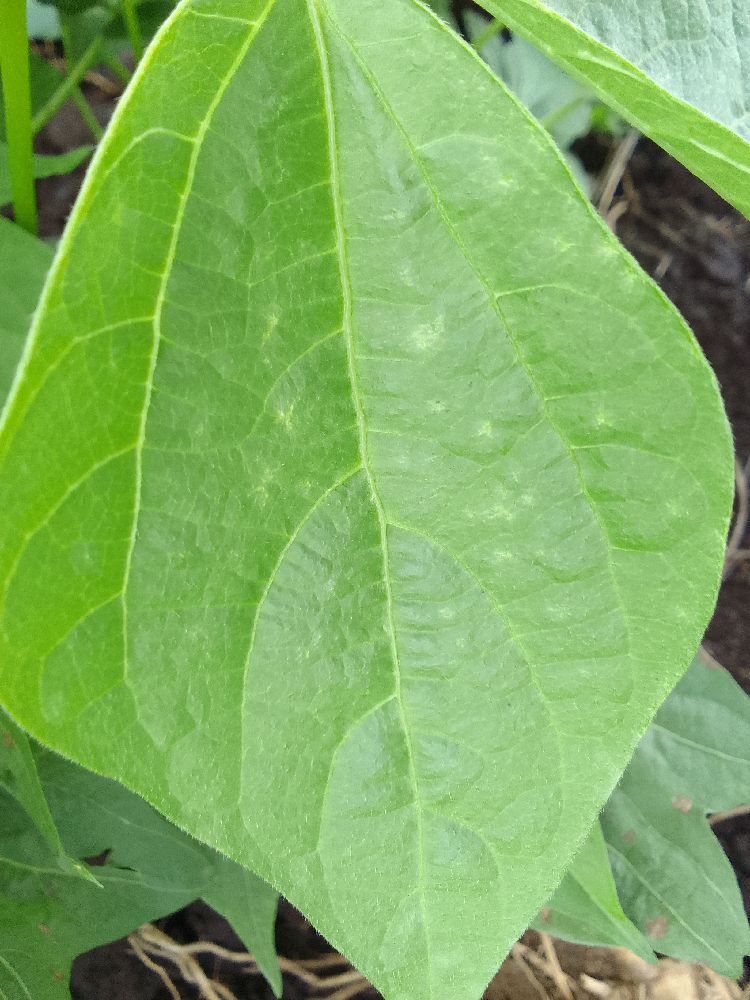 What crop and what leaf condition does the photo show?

common bean, healthy
